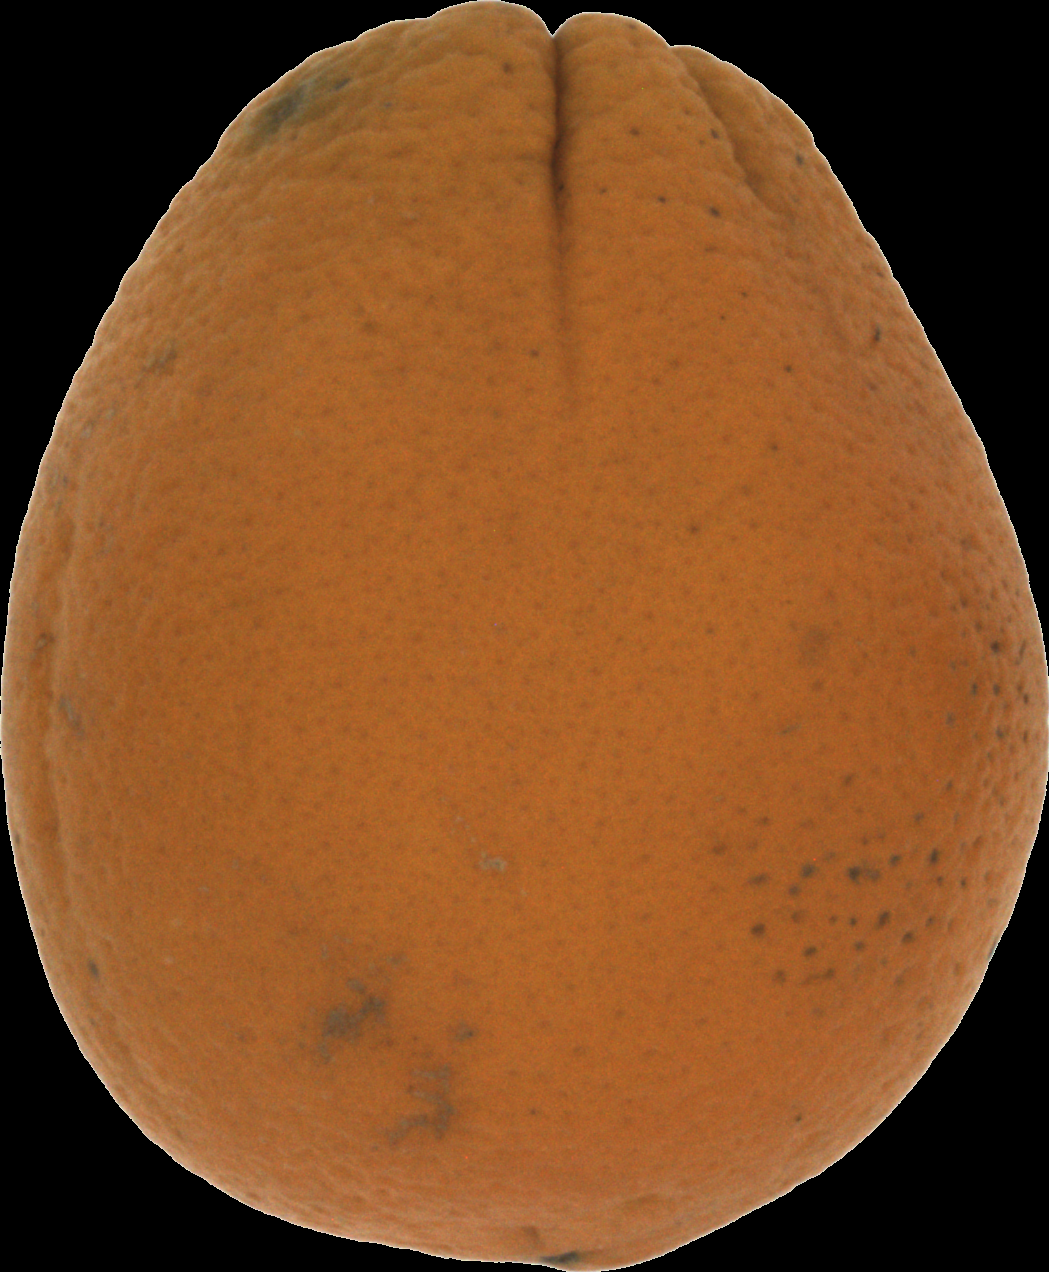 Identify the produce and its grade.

orange, bad
